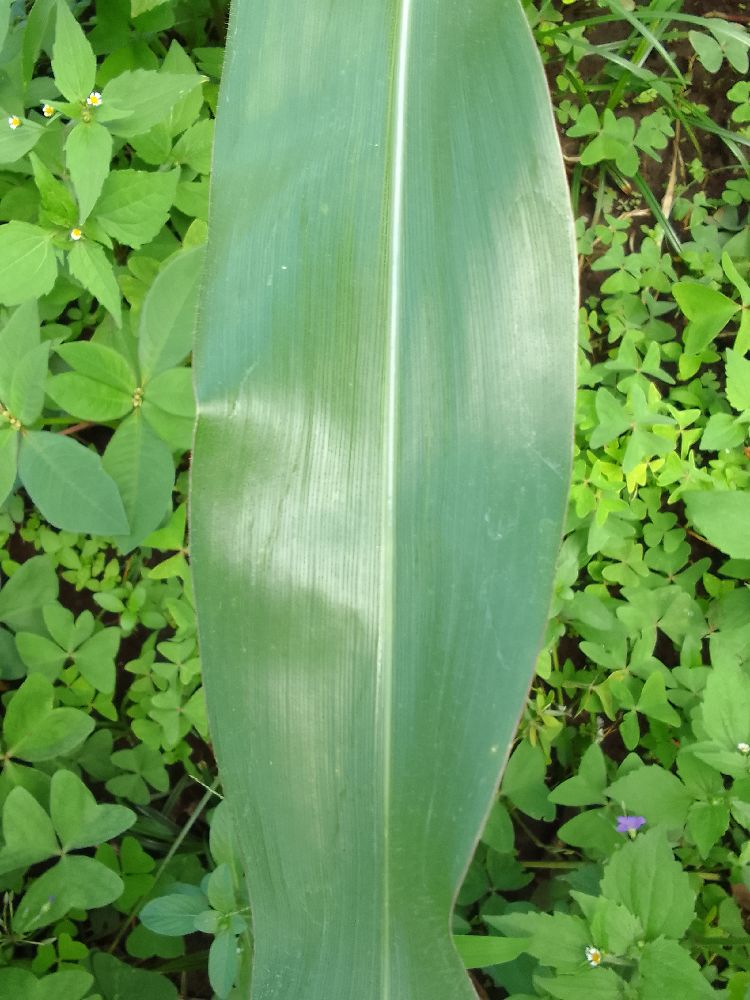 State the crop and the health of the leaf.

maize, healthy
